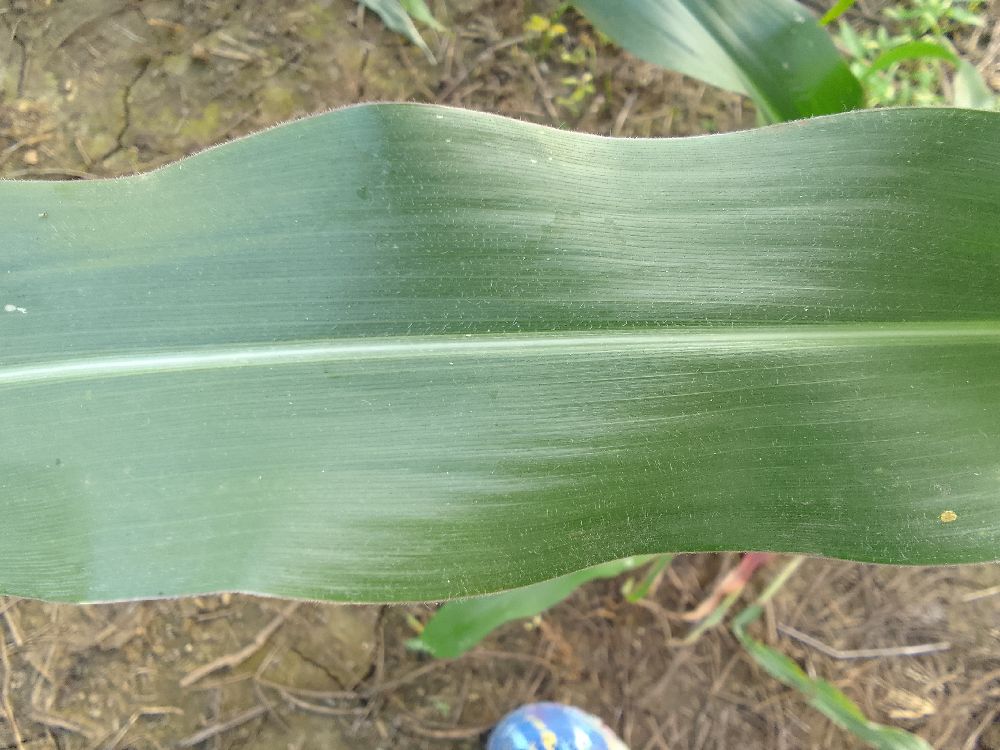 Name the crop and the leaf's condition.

maize, healthy
